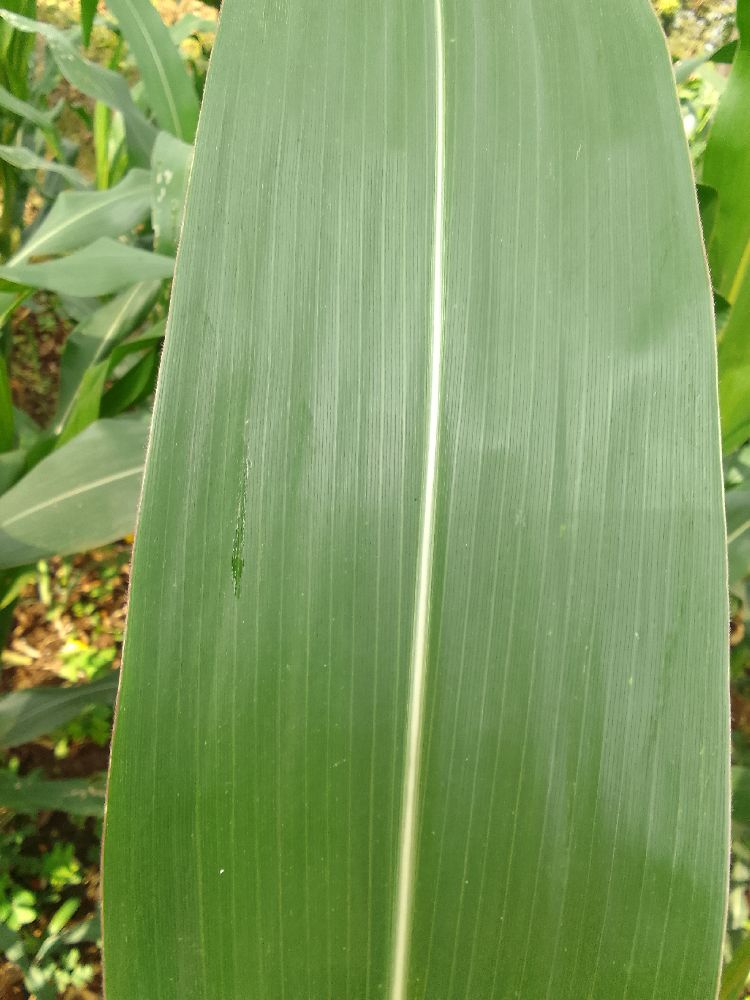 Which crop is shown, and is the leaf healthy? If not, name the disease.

maize, healthy
